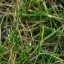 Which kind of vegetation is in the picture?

grass
